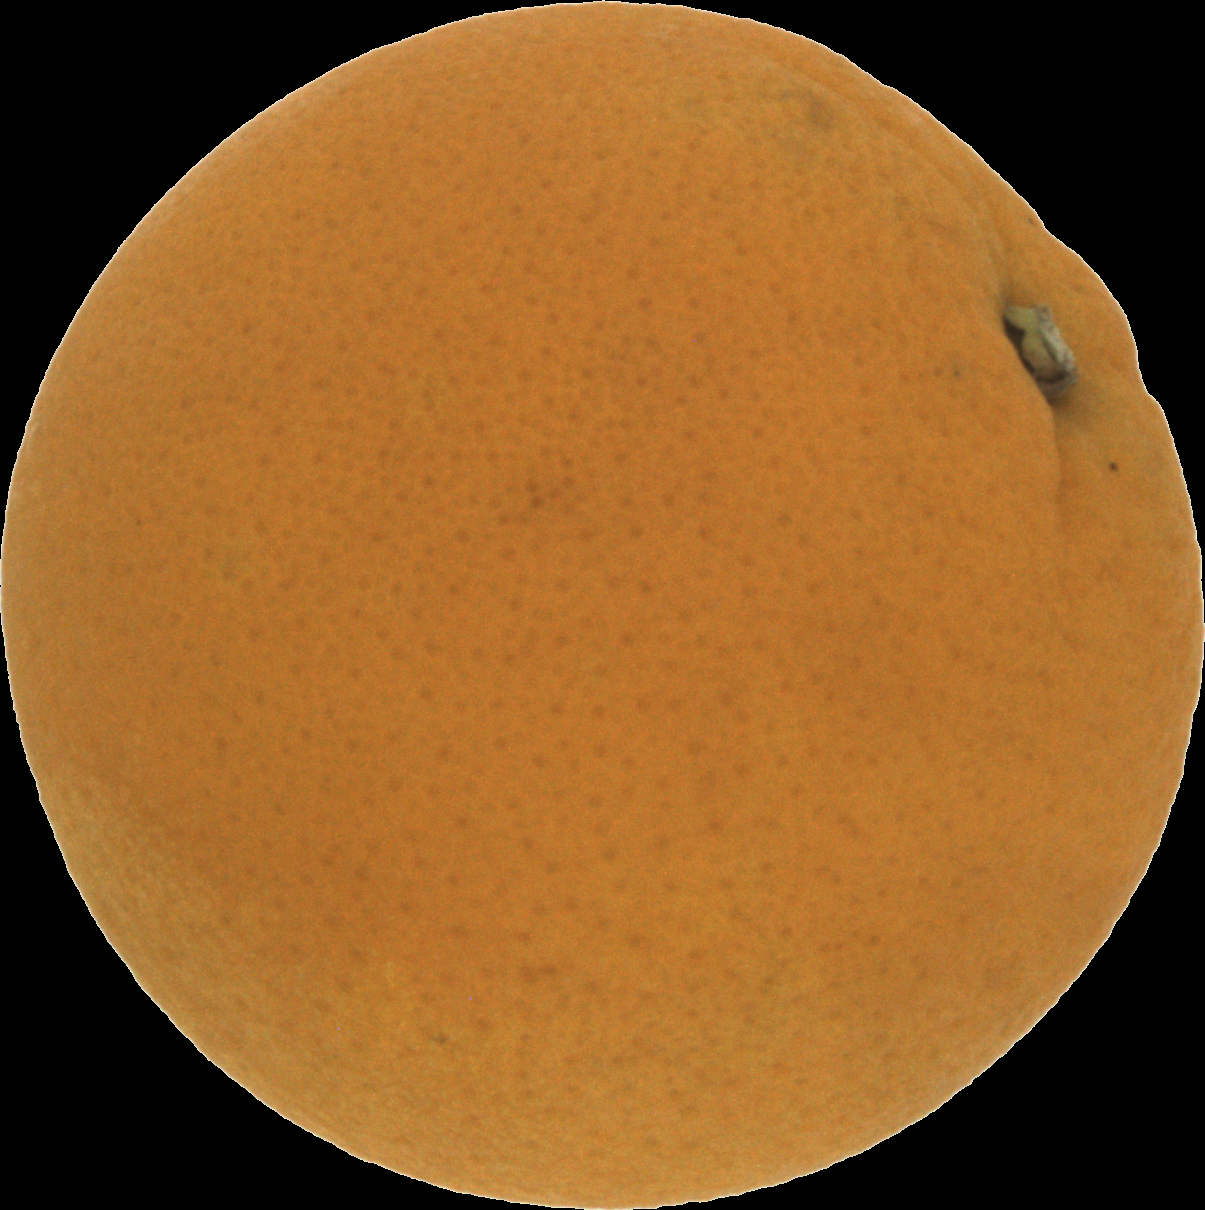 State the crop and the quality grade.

orange, good
